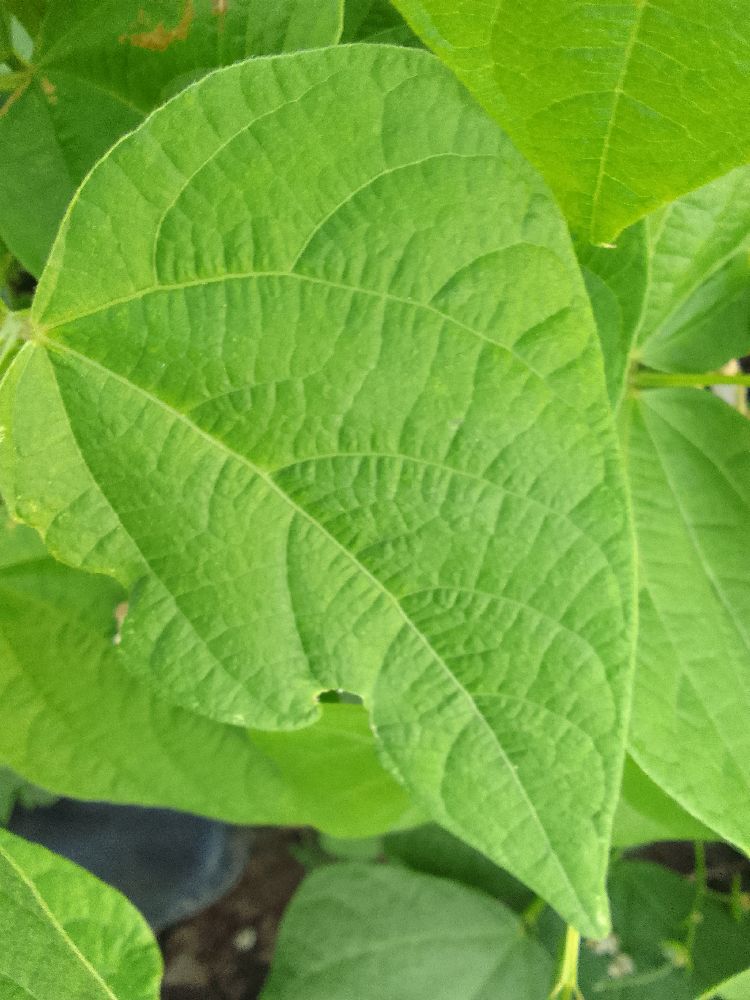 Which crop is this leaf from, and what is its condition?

common bean, healthy
